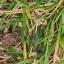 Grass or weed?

grass
